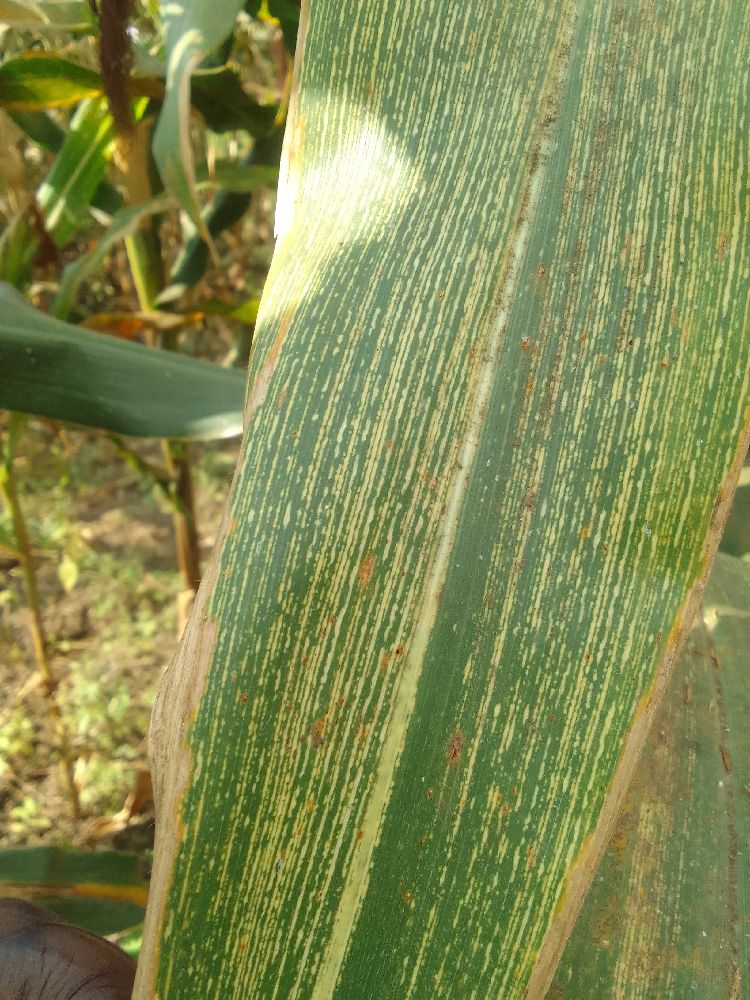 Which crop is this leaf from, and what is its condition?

maize, maize streak virus
